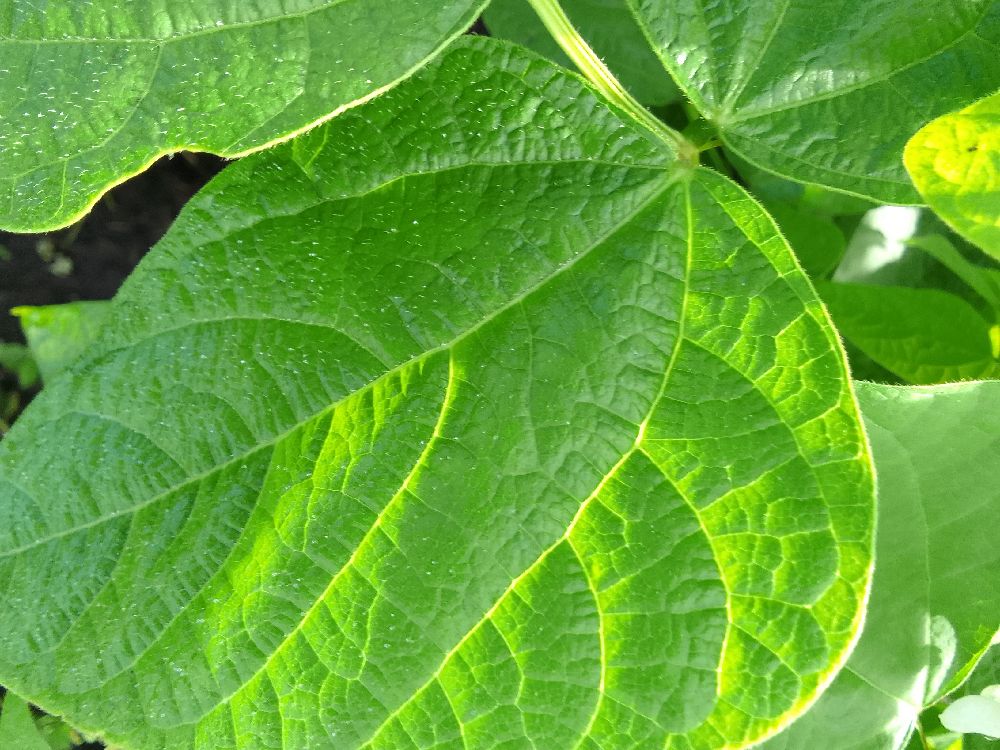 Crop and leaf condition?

common bean, healthy
